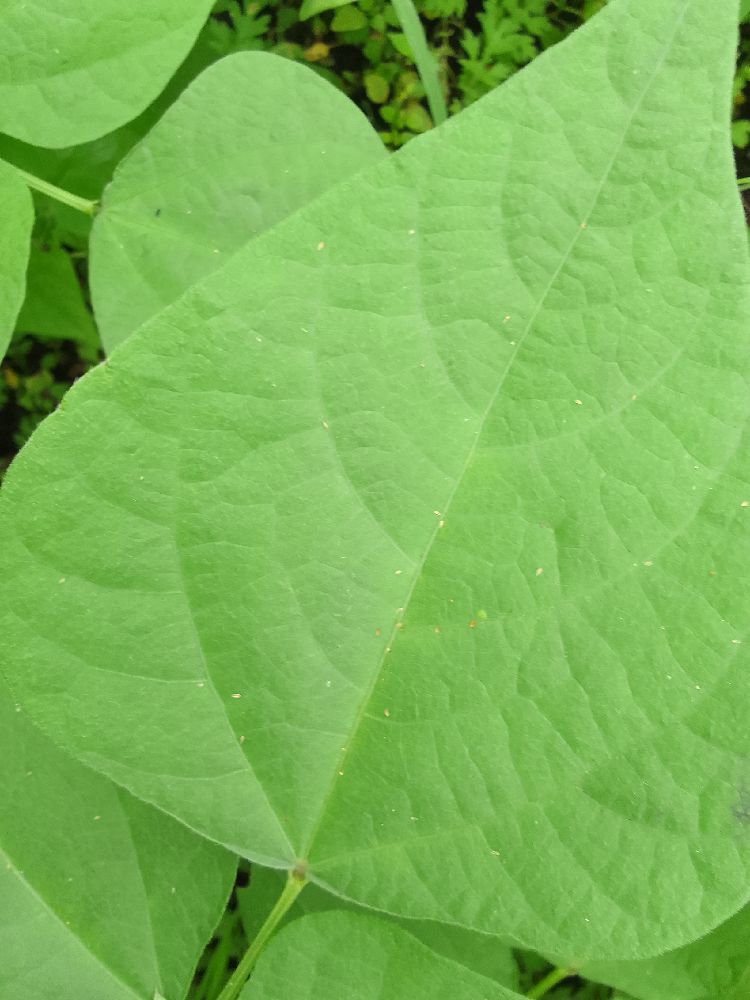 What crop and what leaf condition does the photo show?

common bean, healthy
